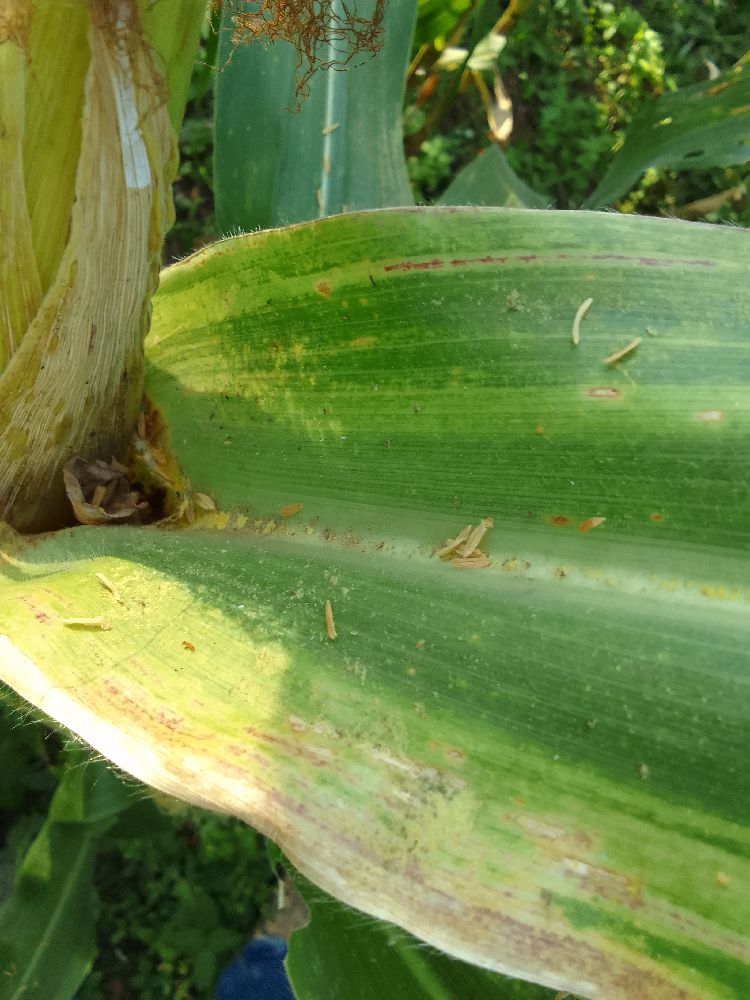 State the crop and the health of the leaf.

maize, maize lethal necrosis
